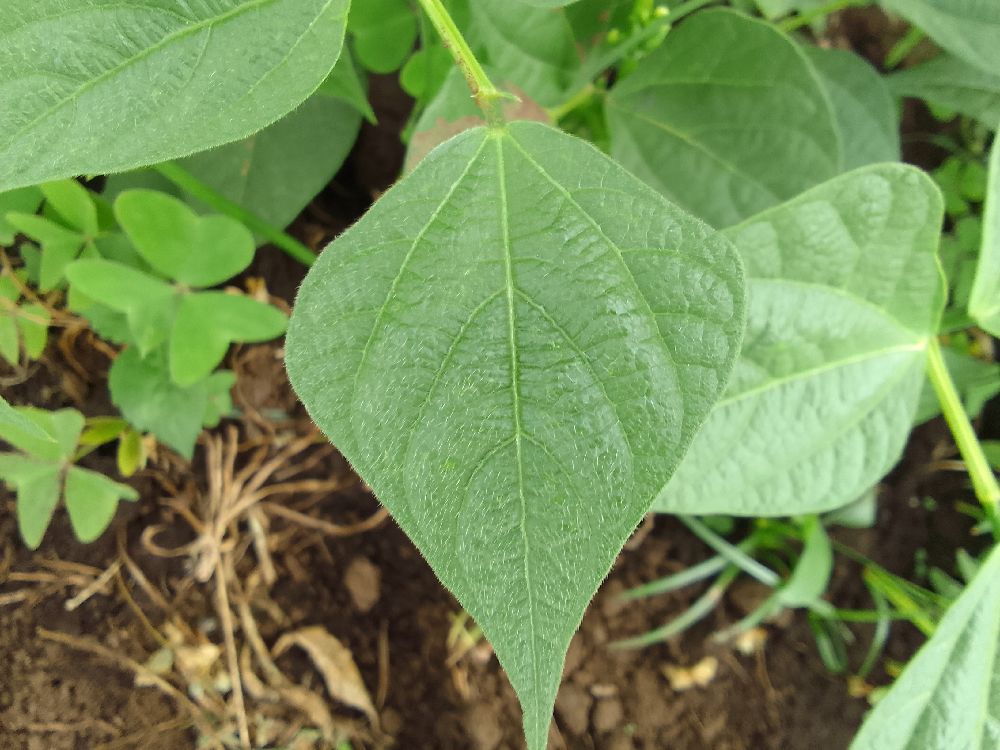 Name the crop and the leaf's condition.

common bean, healthy
